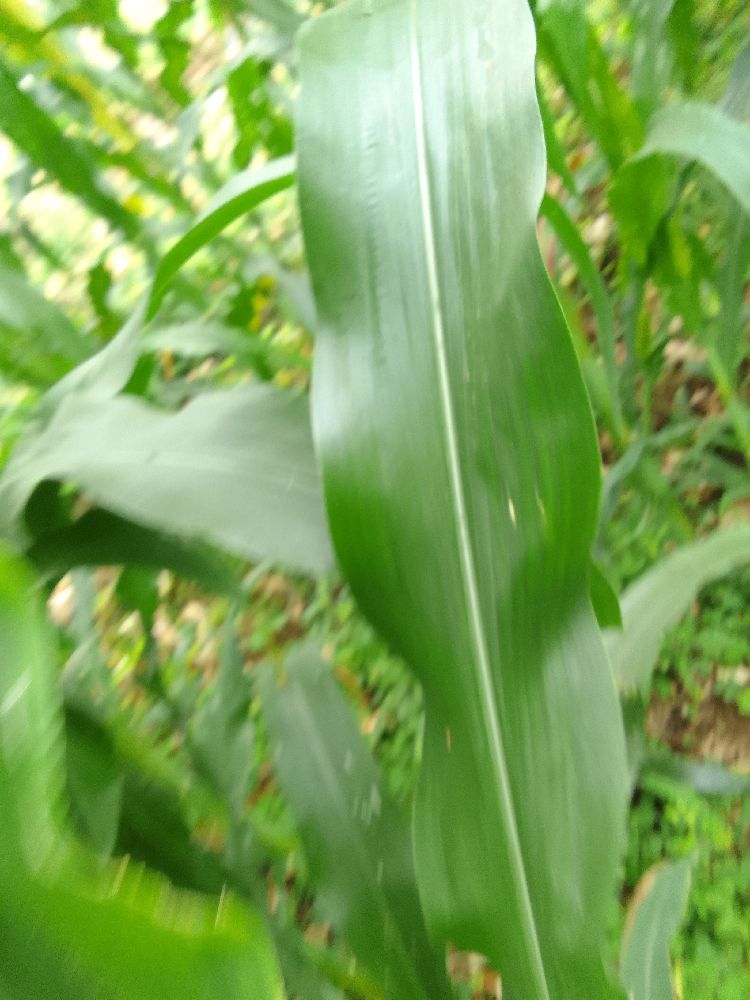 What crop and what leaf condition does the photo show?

maize, healthy
